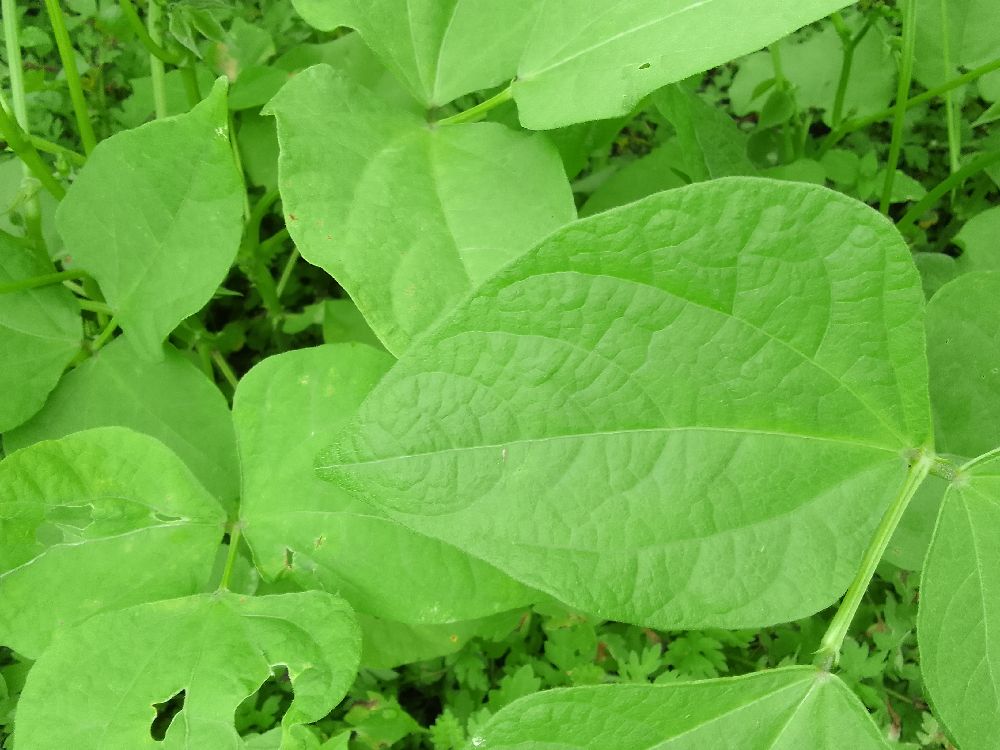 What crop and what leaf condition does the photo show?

common bean, healthy
